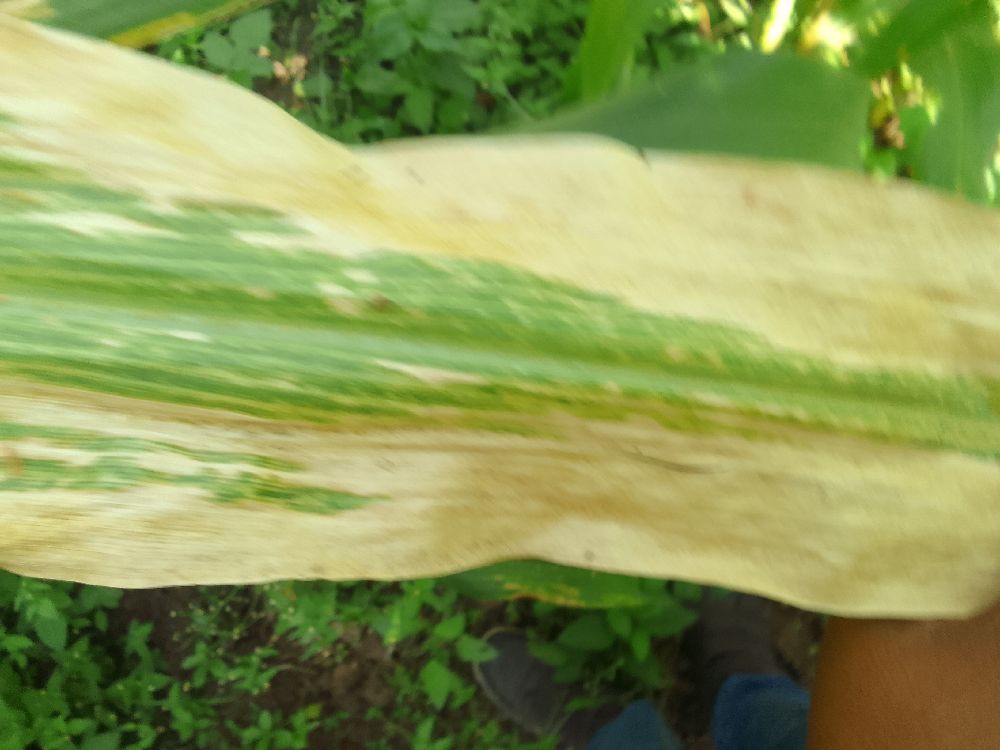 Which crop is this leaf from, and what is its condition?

maize, maize lethal necrosis
